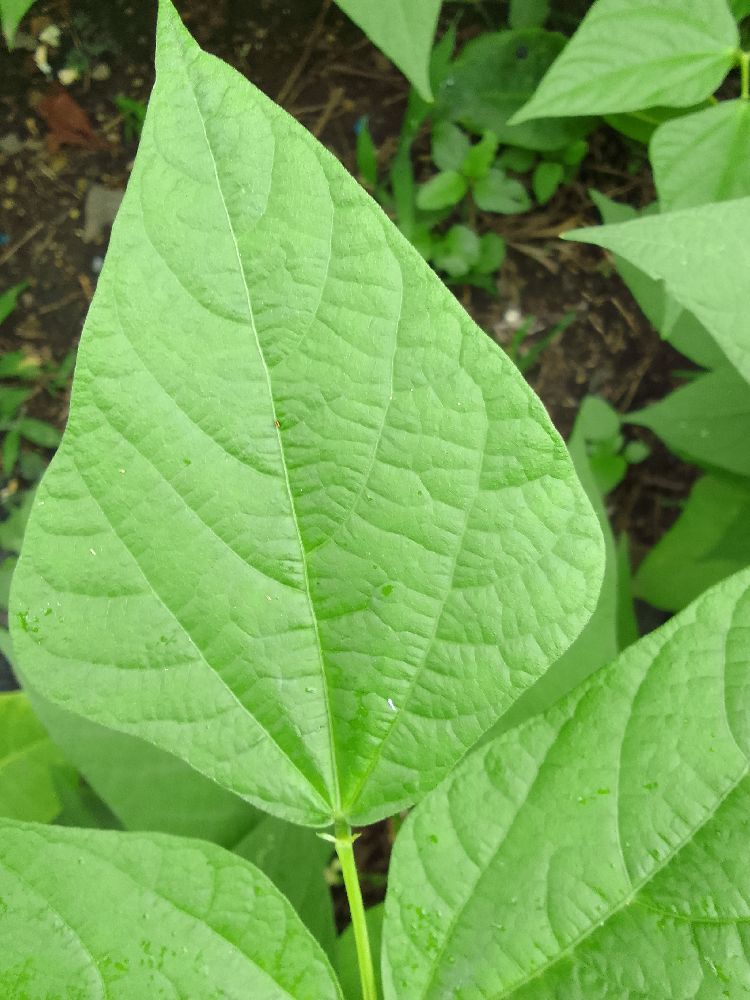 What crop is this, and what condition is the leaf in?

common bean, healthy
